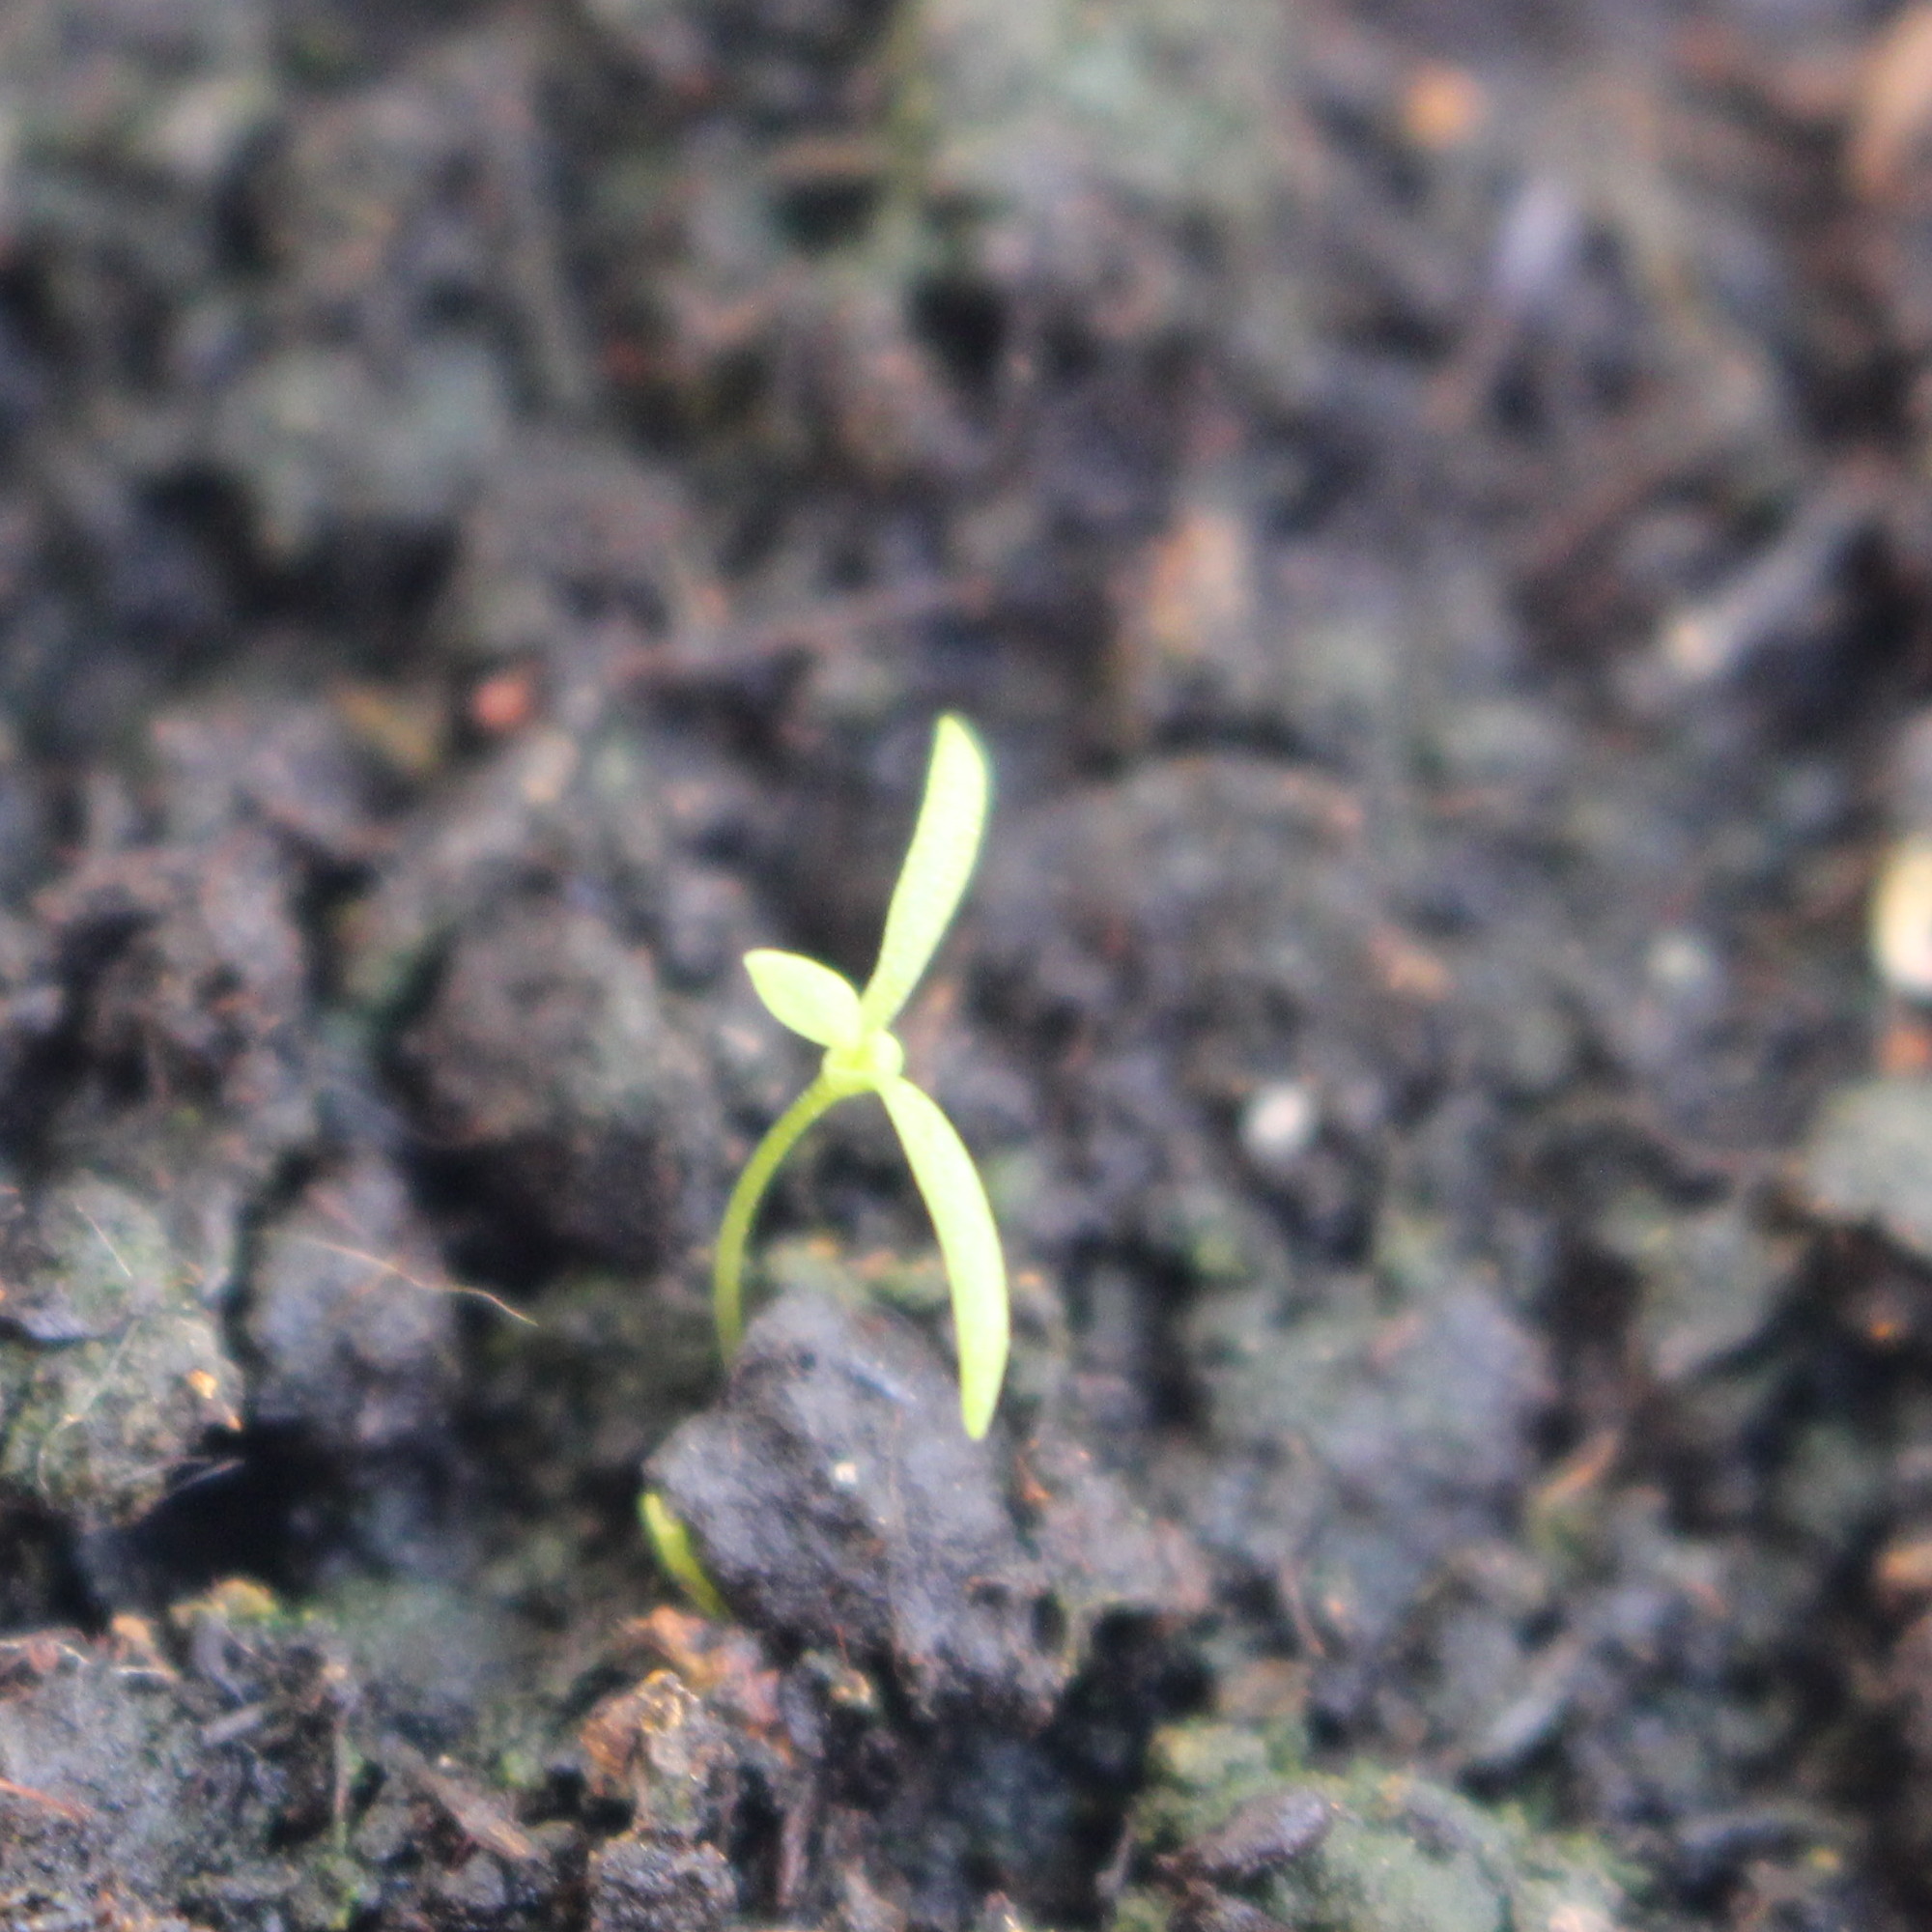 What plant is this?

Papaver rhoeas
